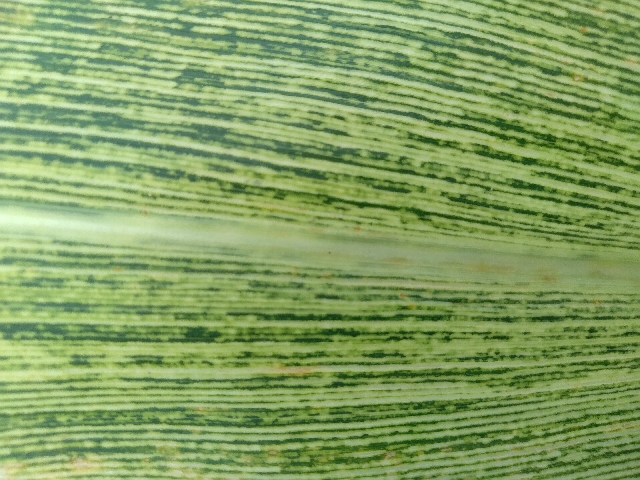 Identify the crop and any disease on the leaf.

maize, maize streak virus
